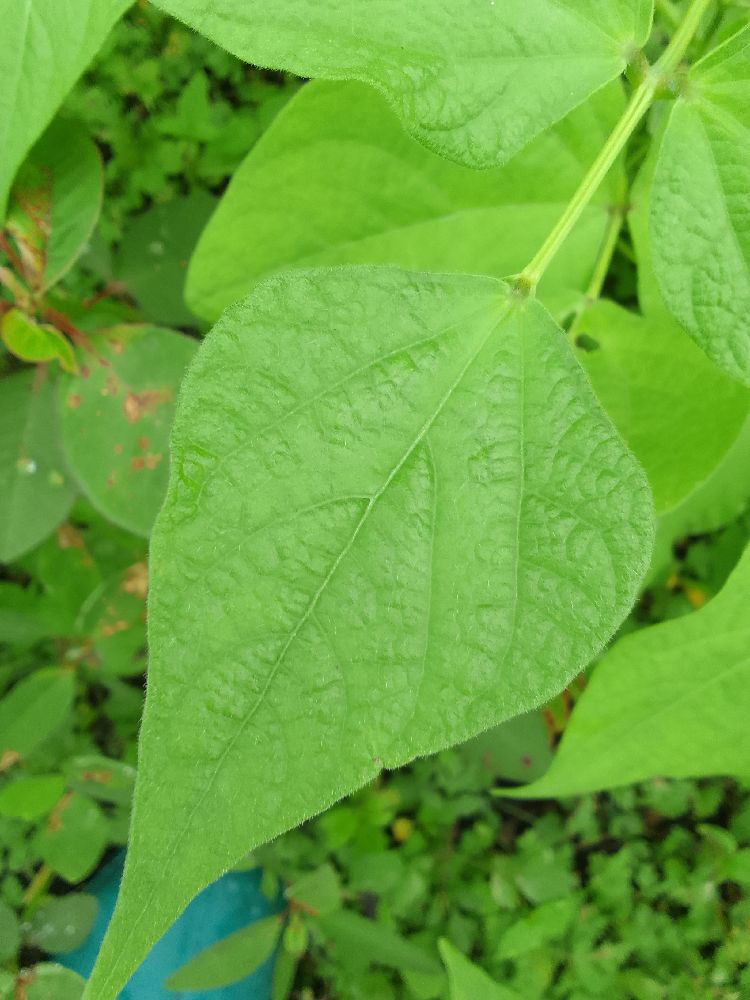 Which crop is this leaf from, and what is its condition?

common bean, healthy
